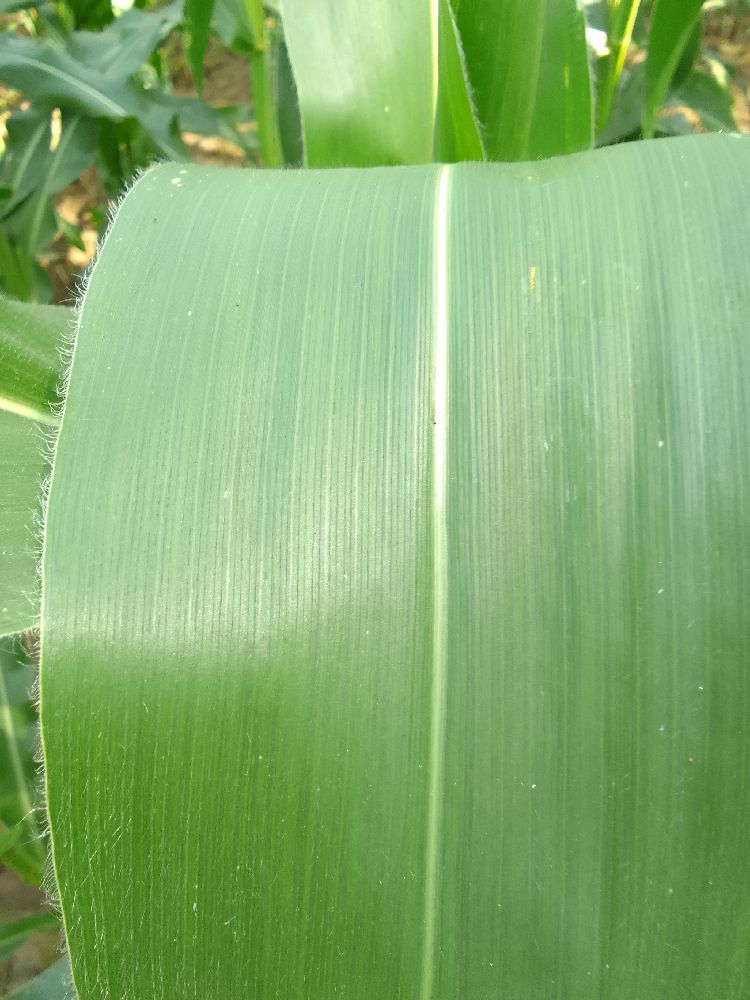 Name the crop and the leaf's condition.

maize, healthy
